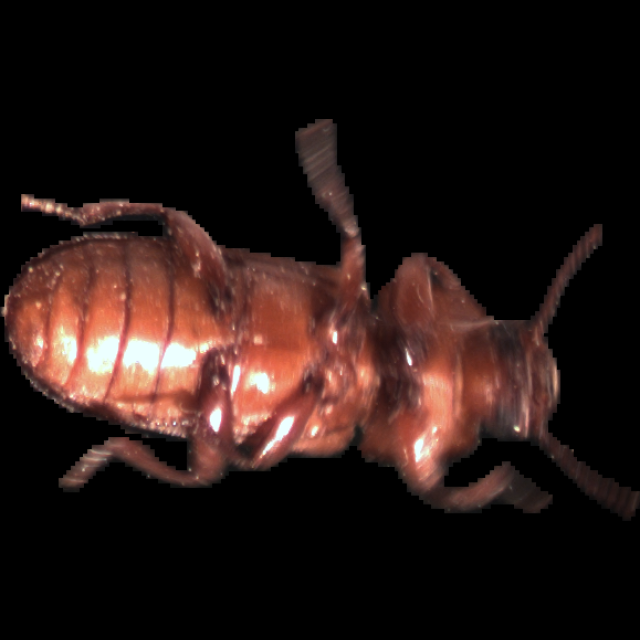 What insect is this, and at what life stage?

mealworm beetle
